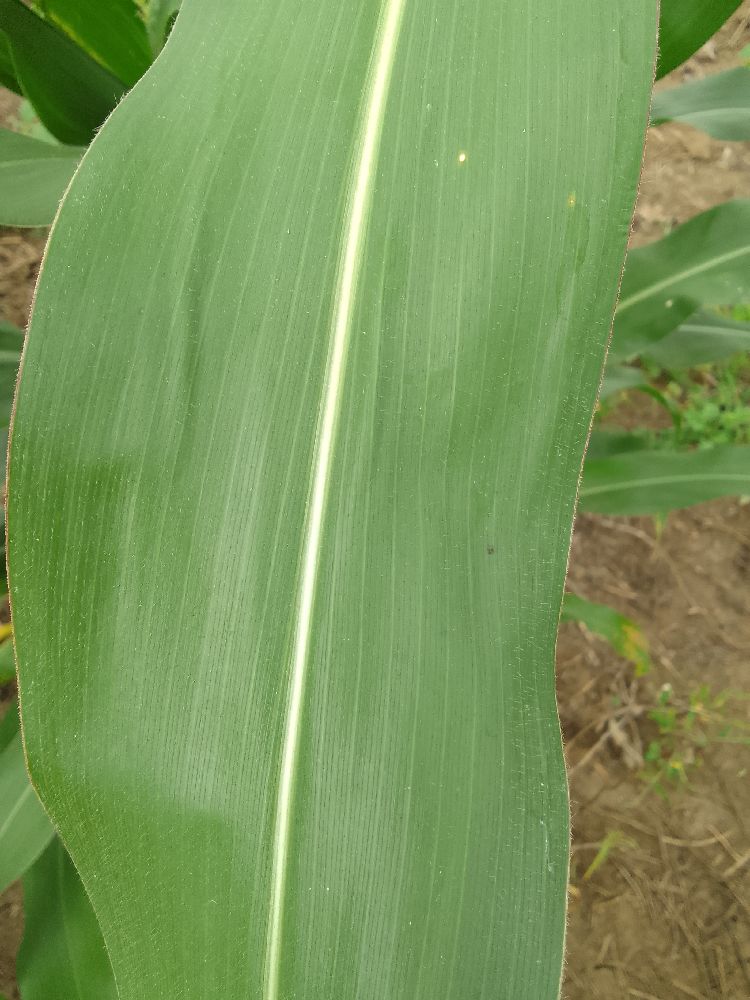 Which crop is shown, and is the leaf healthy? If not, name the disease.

maize, healthy
